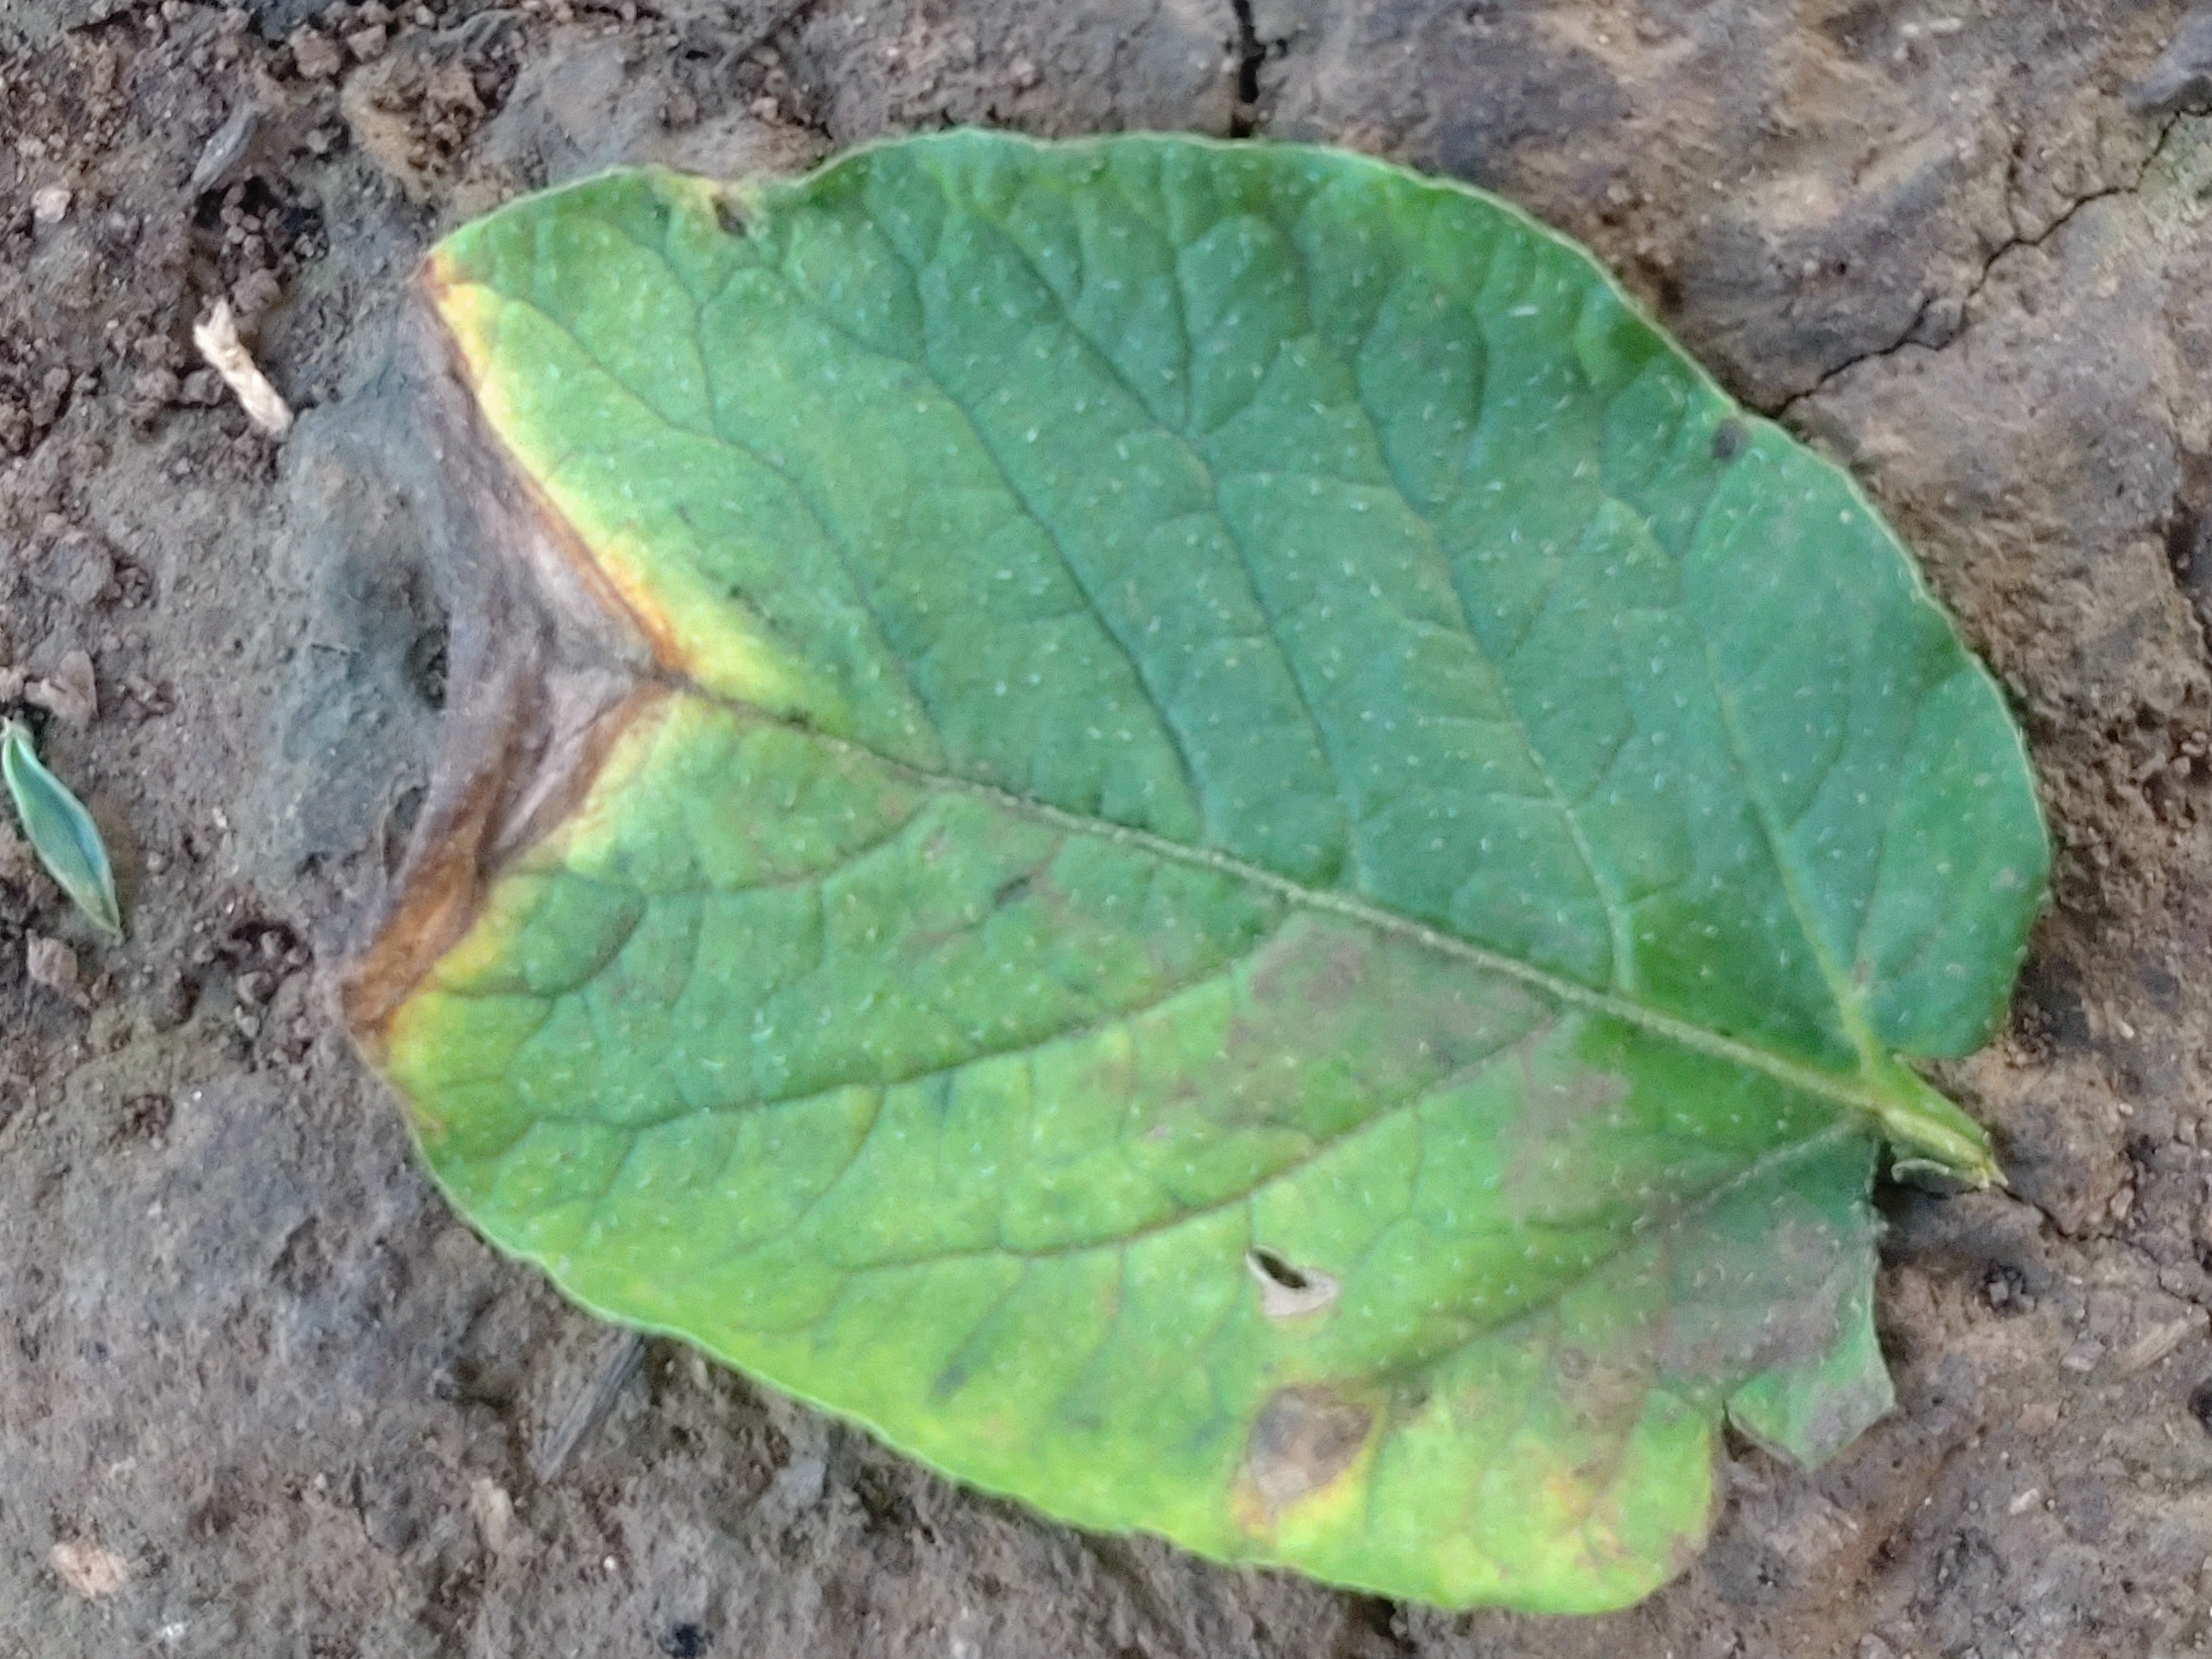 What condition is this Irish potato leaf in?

early blight
